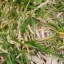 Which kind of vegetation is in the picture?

grass
